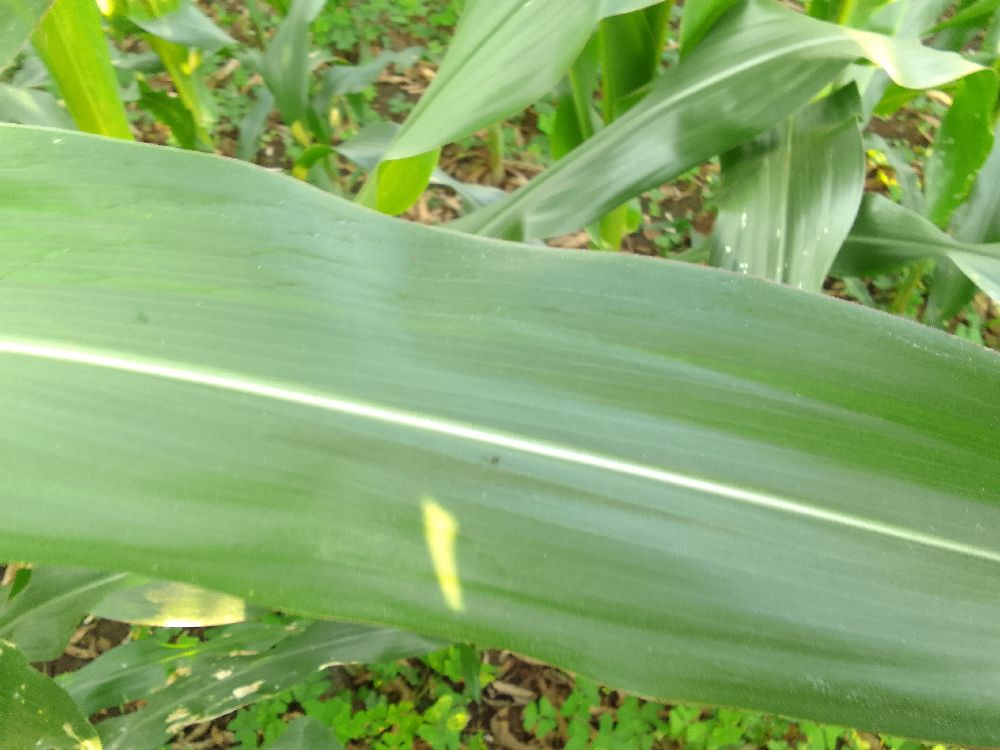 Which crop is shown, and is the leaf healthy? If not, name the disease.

maize, healthy
